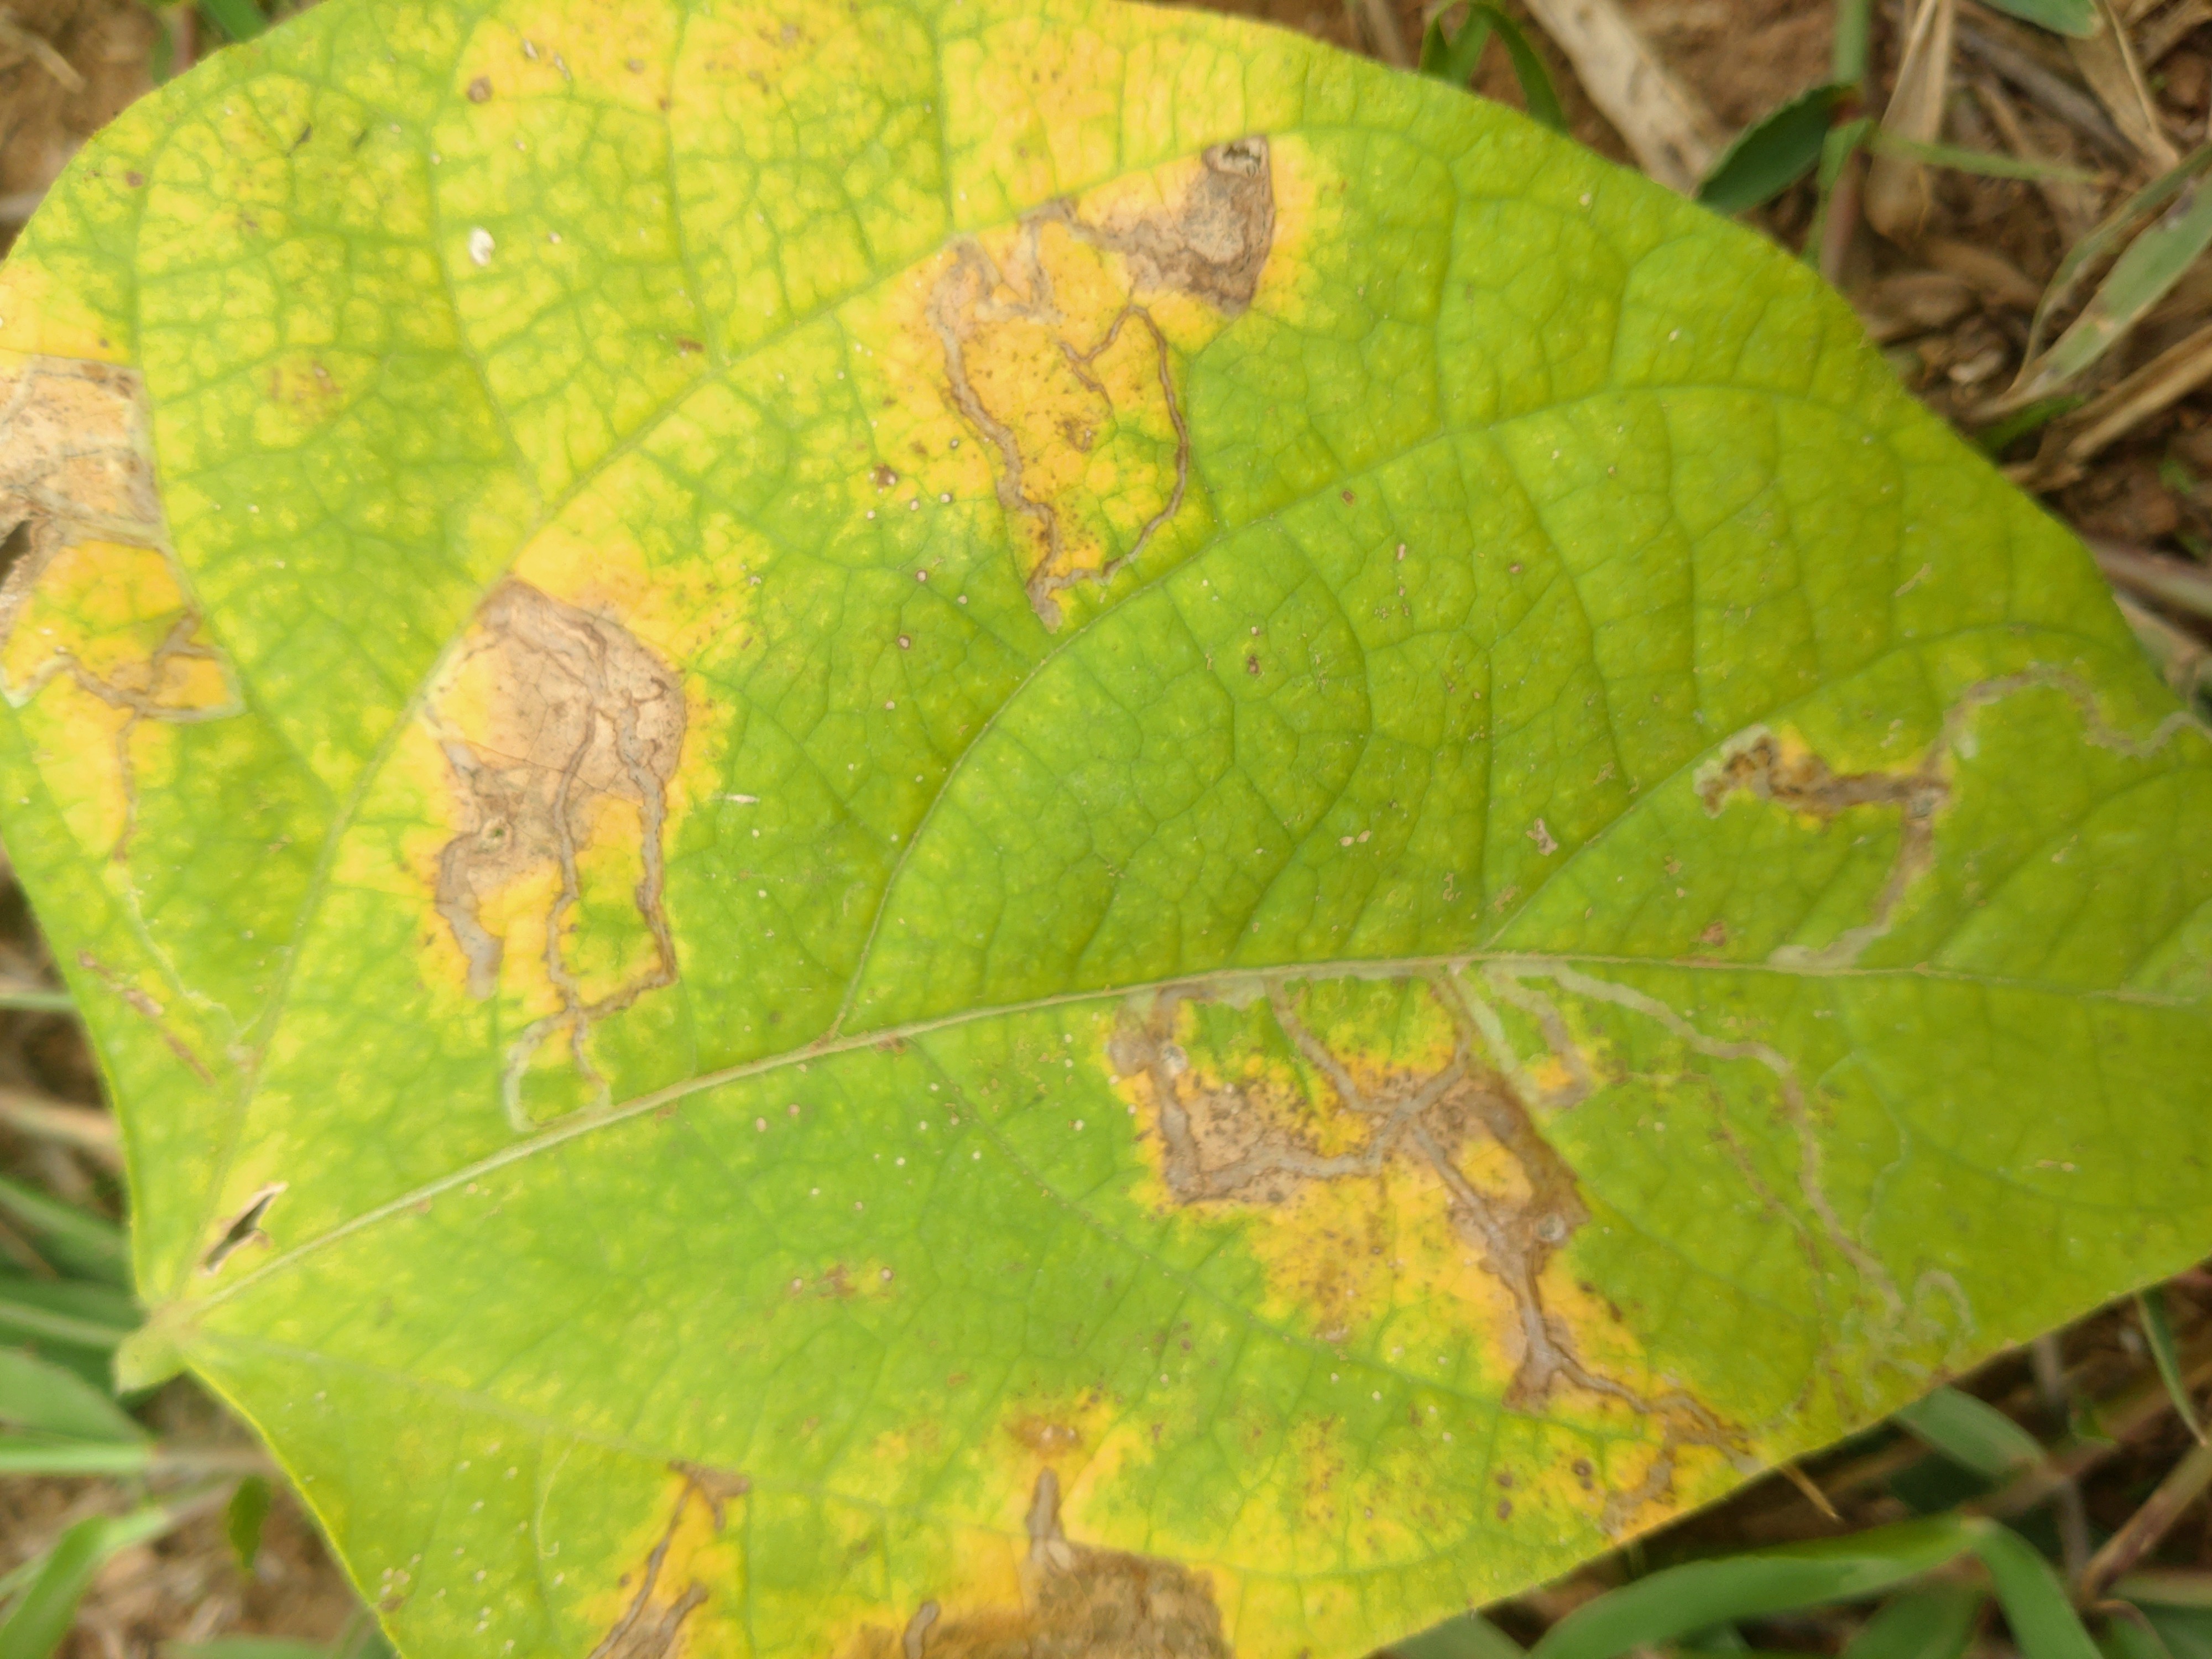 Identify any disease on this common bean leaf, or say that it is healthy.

rust
